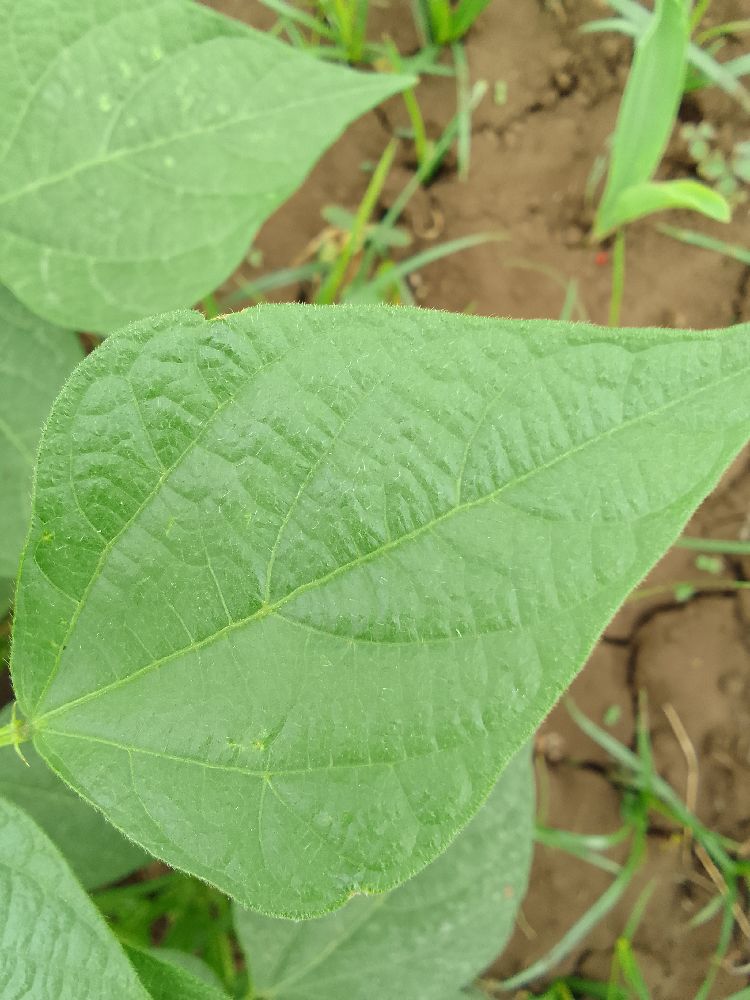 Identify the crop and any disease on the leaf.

common bean, healthy
